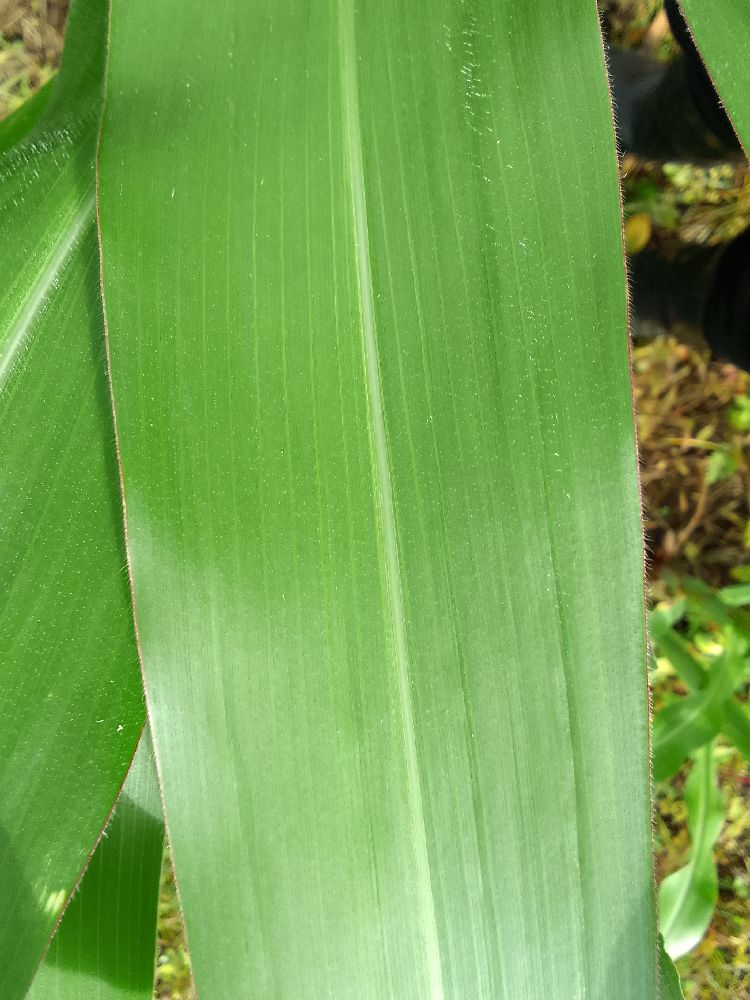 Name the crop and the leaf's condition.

maize, healthy
